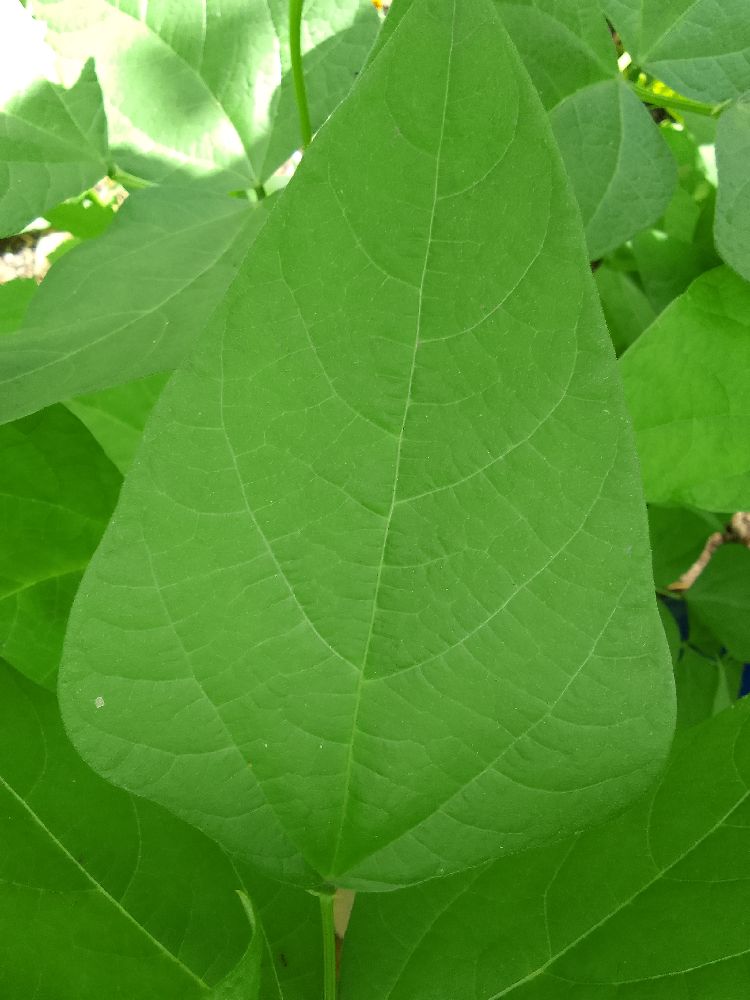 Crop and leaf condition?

common bean, healthy
